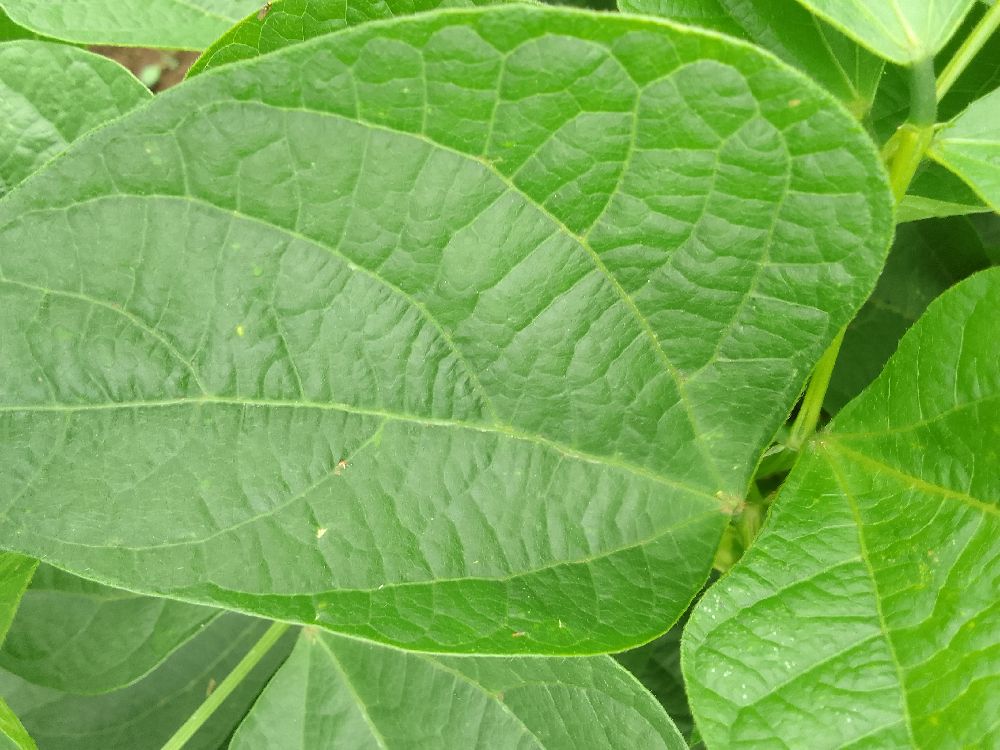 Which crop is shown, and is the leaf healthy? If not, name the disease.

common bean, healthy
